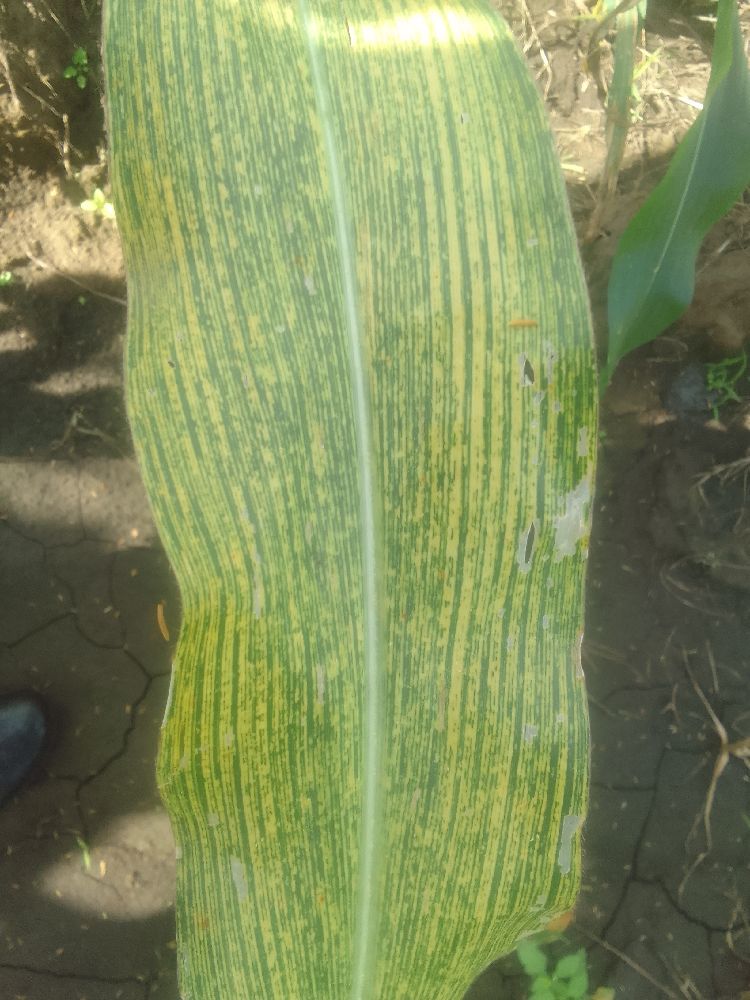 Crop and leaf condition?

maize, maize streak virus
